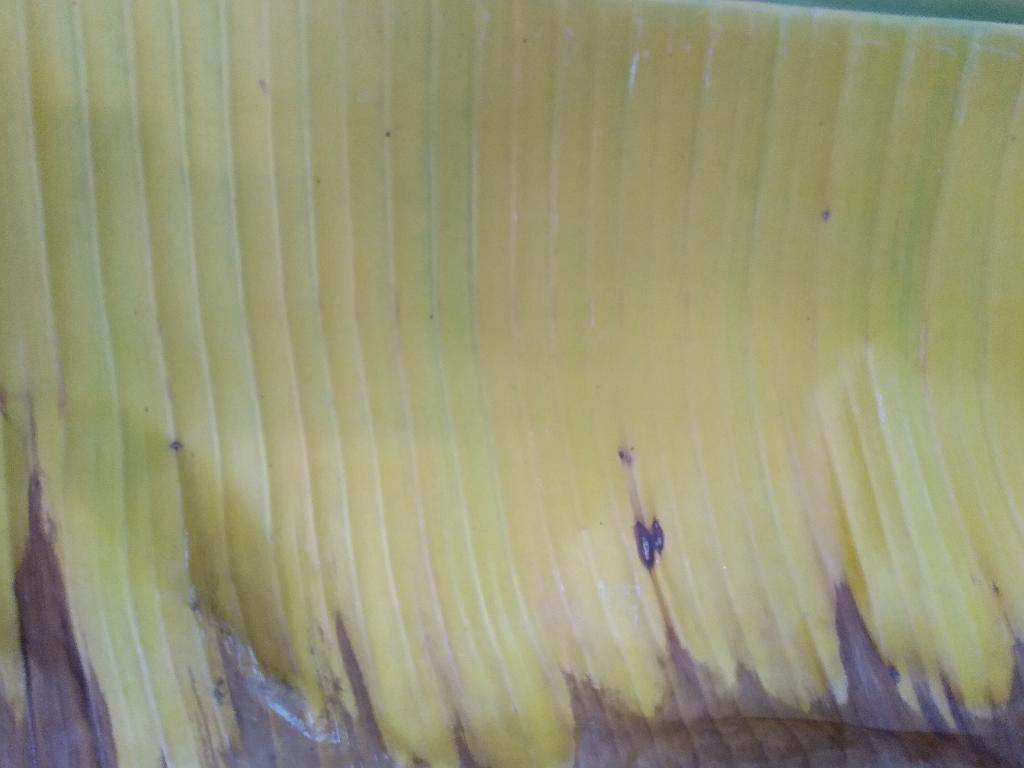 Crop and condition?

banana, fusarium wilt race 1
